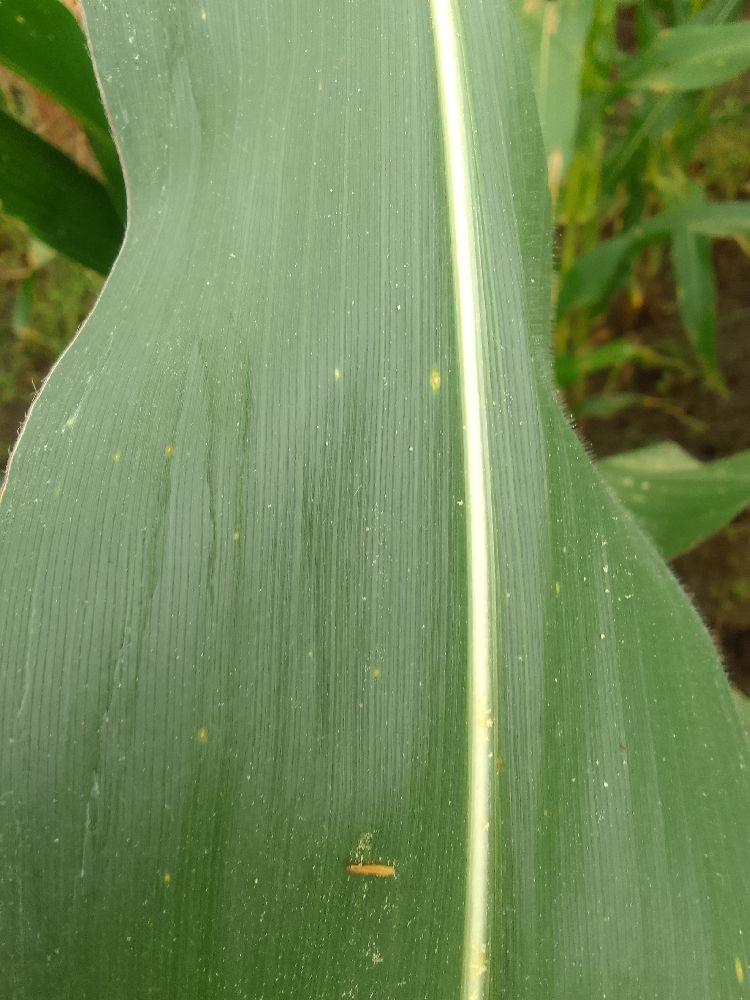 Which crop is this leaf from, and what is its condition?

maize, healthy
